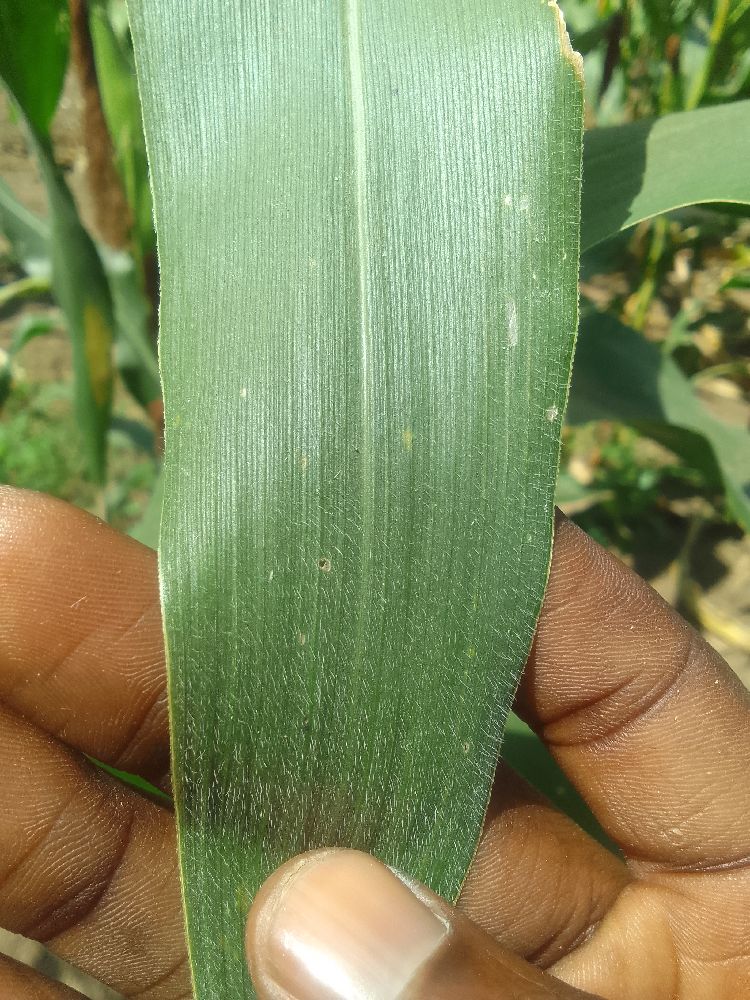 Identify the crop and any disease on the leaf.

maize, healthy
